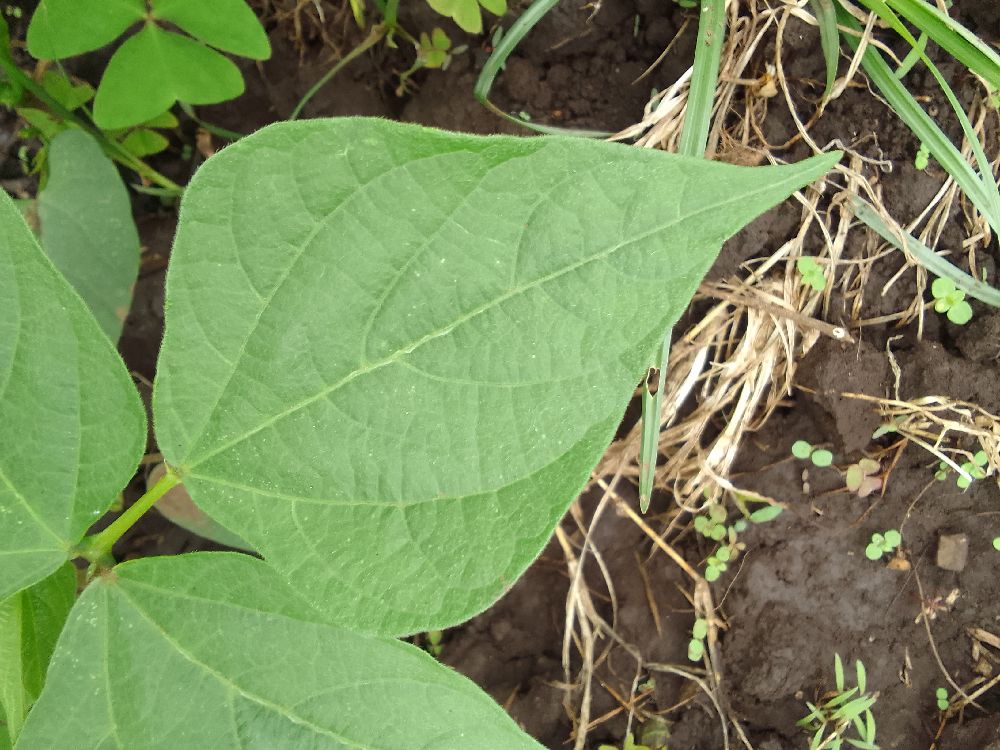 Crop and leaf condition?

common bean, healthy
